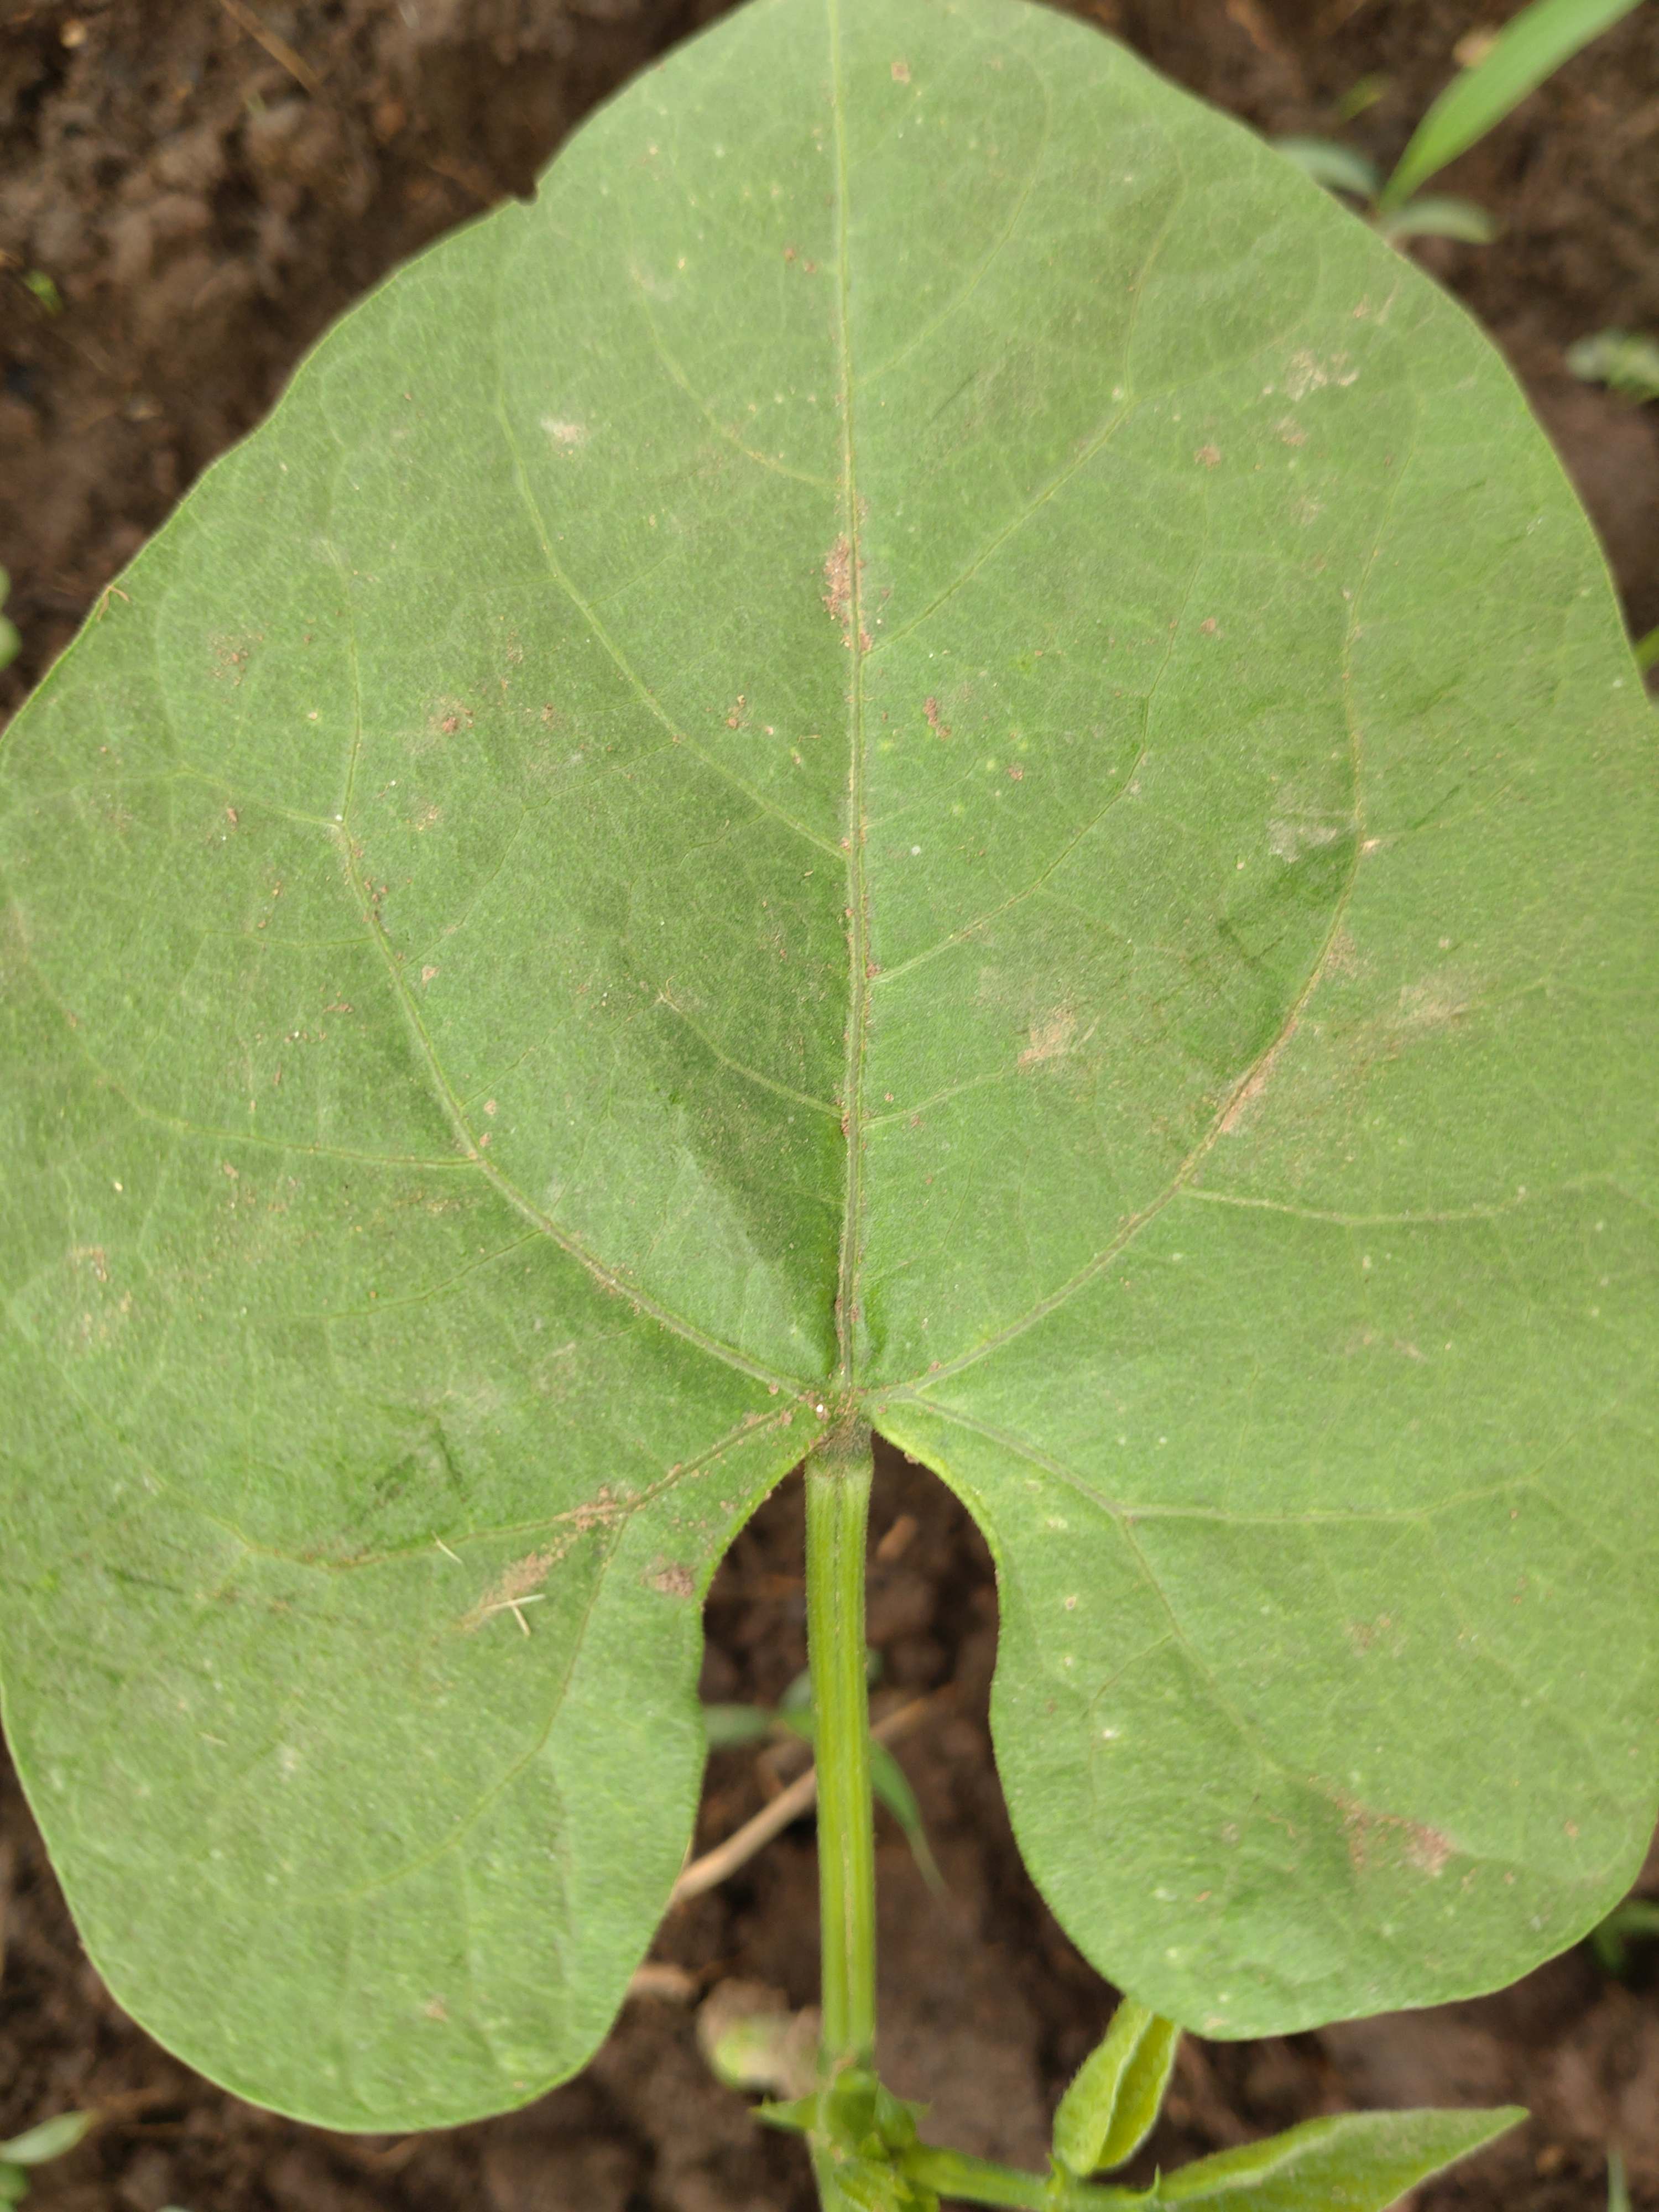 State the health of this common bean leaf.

healthy
